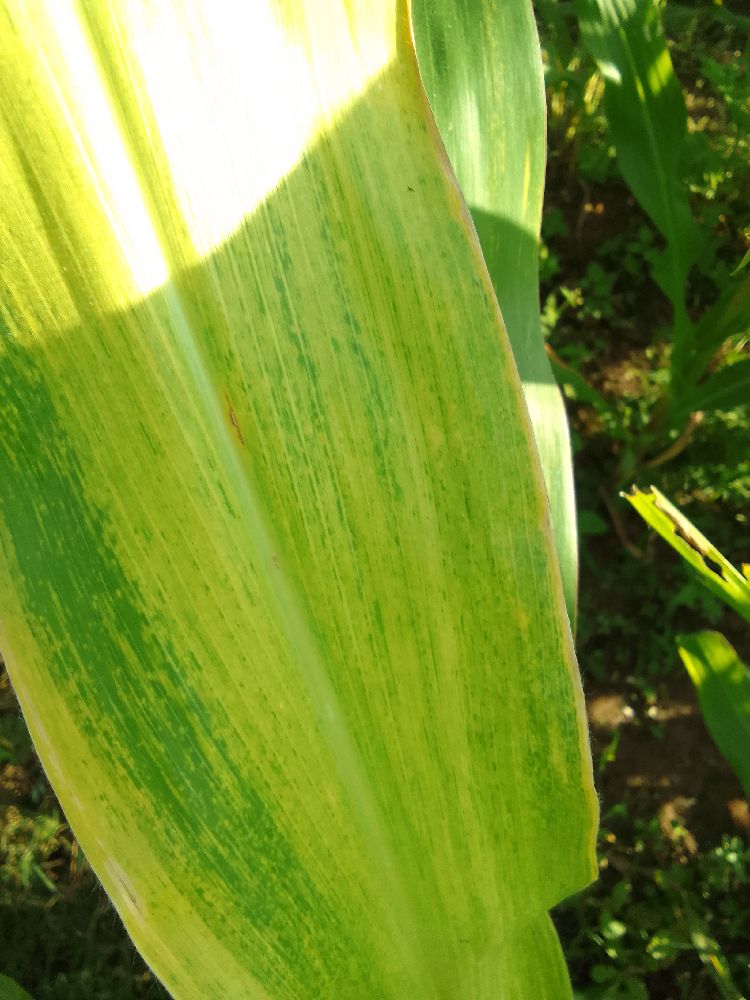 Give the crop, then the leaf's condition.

maize, maize lethal necrosis
